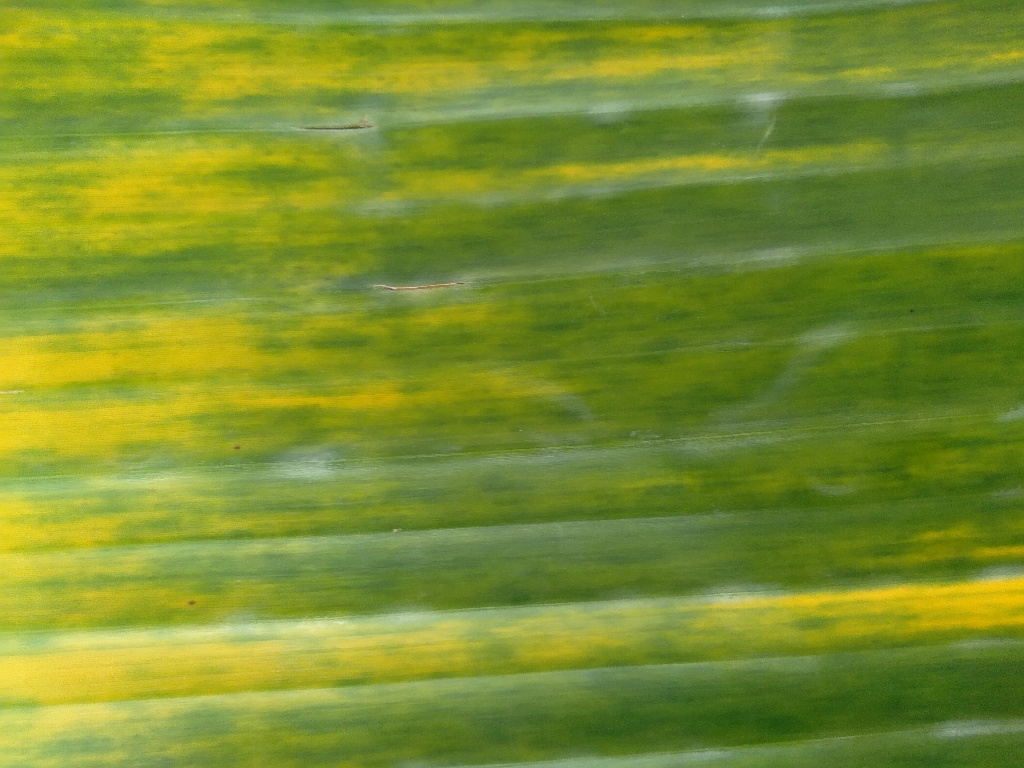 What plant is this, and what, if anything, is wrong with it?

banana, fusarium wilt race 1
